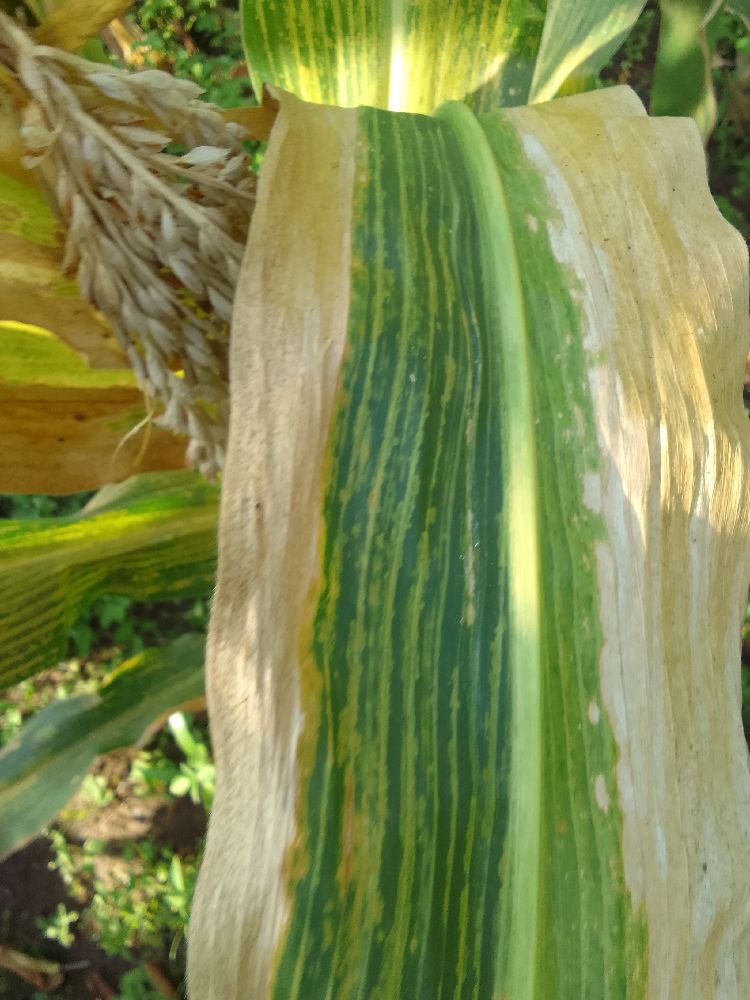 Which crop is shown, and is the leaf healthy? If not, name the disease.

maize, maize lethal necrosis
